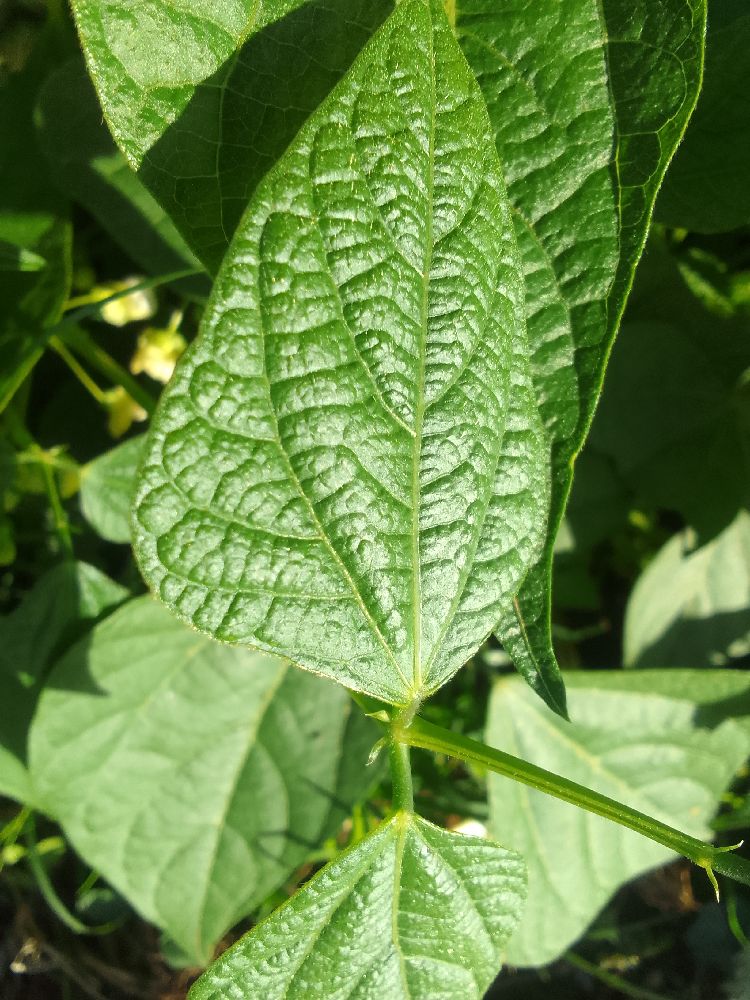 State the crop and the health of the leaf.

common bean, healthy
